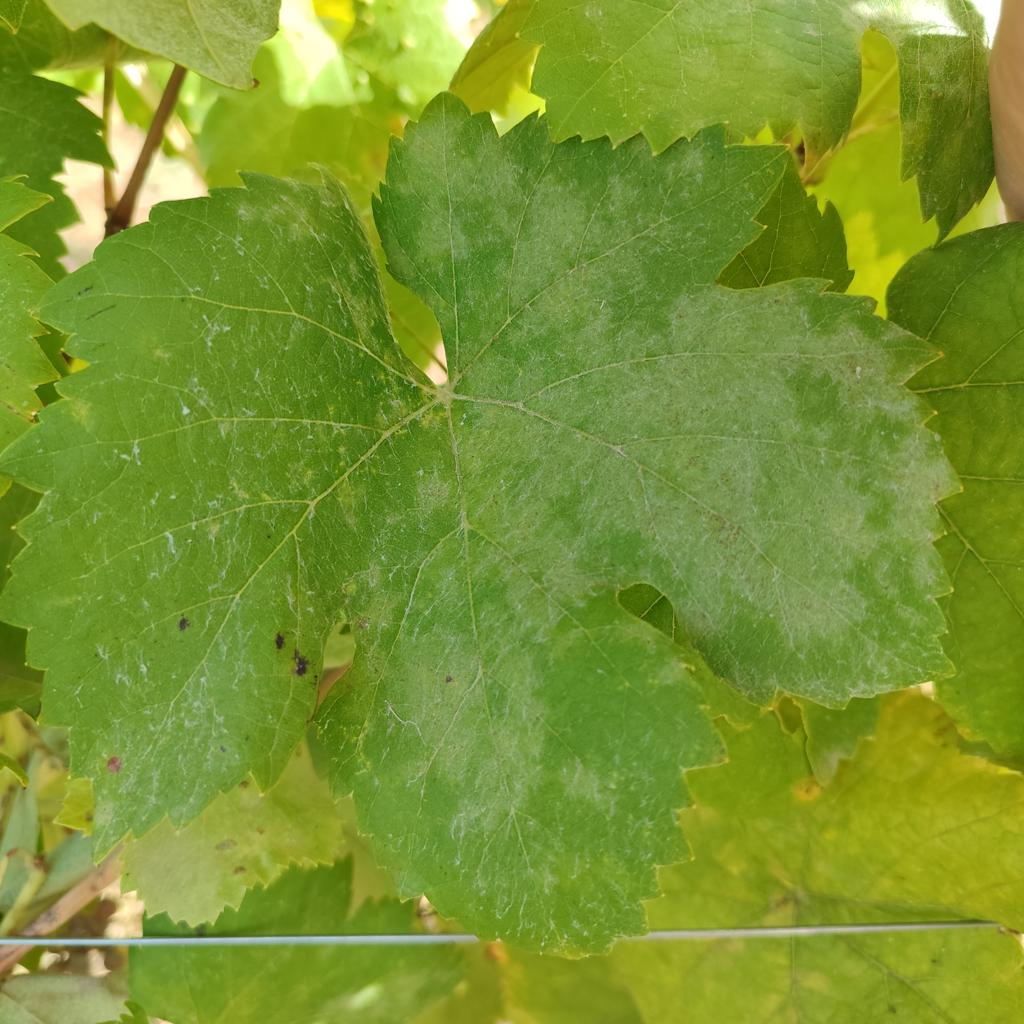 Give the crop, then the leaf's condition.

grapevine, powdery mildew
